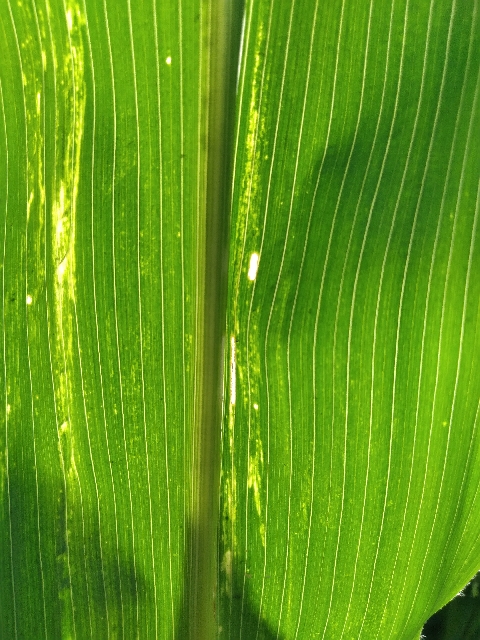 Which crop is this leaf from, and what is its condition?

maize, maize lethal necrosis
